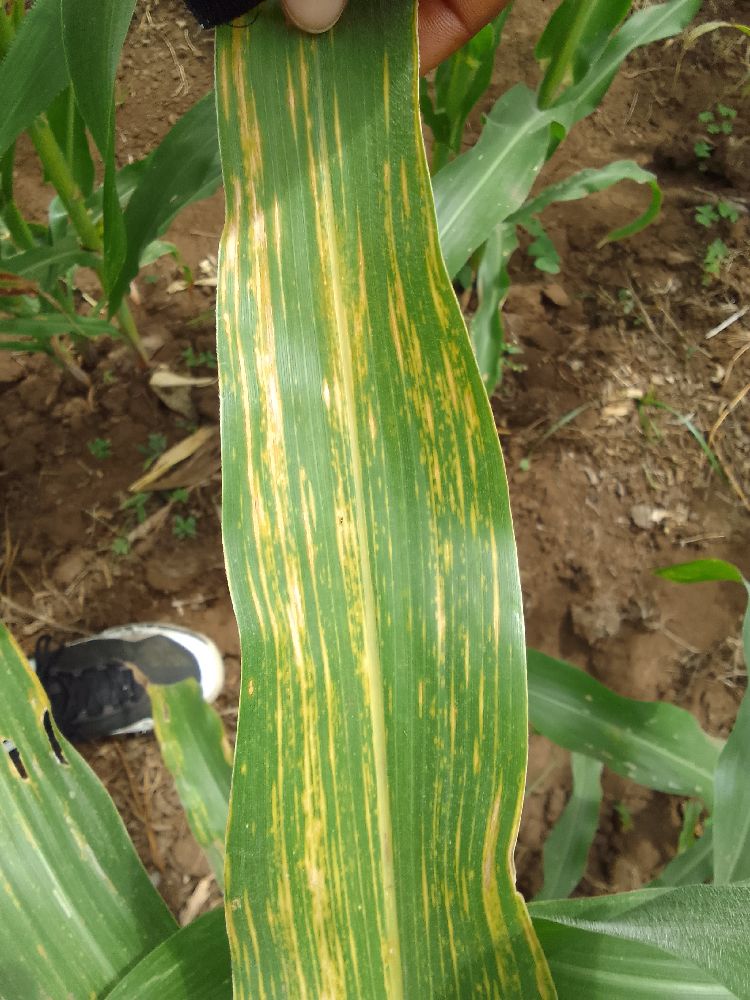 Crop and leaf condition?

maize, maize lethal necrosis
